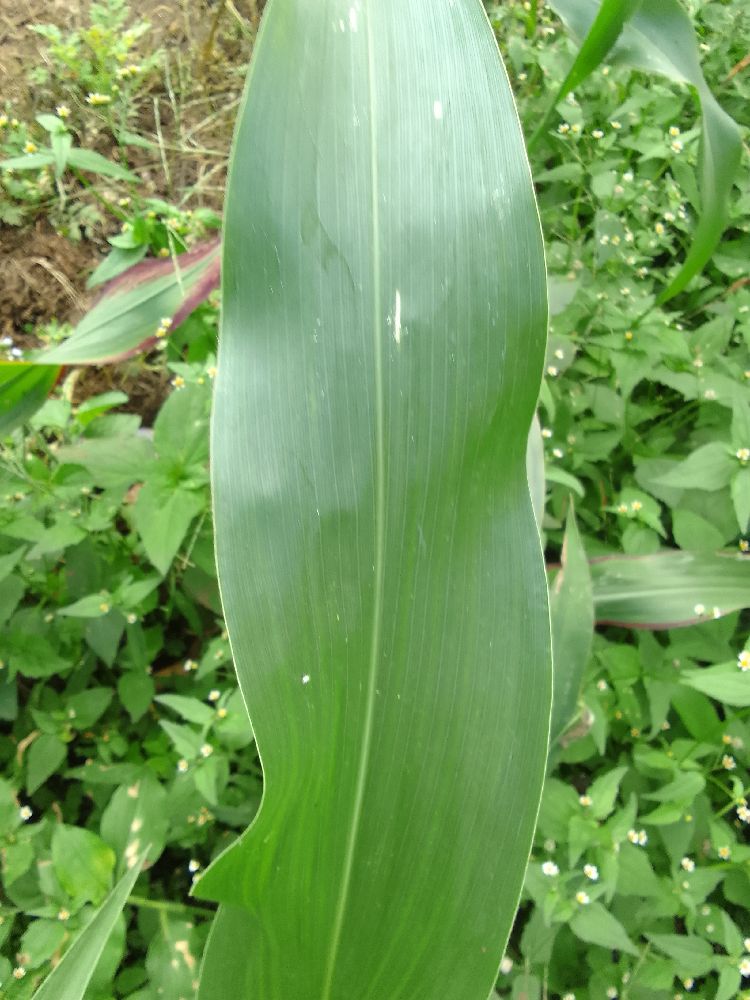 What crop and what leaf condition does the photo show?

maize, healthy
